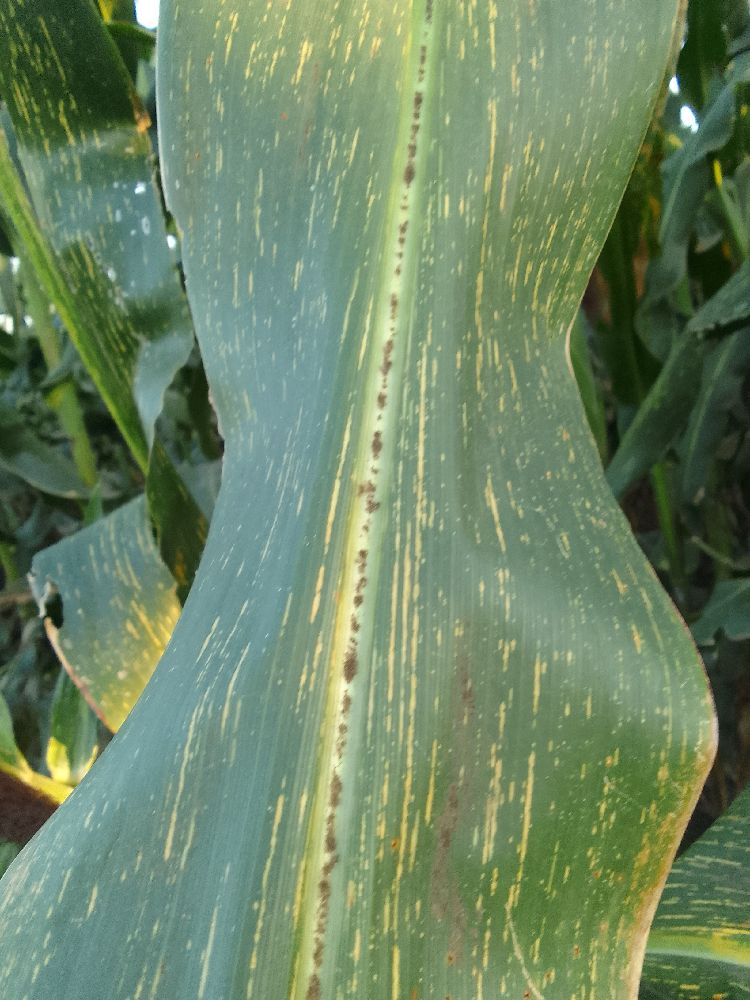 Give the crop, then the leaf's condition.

maize, maize streak virus
